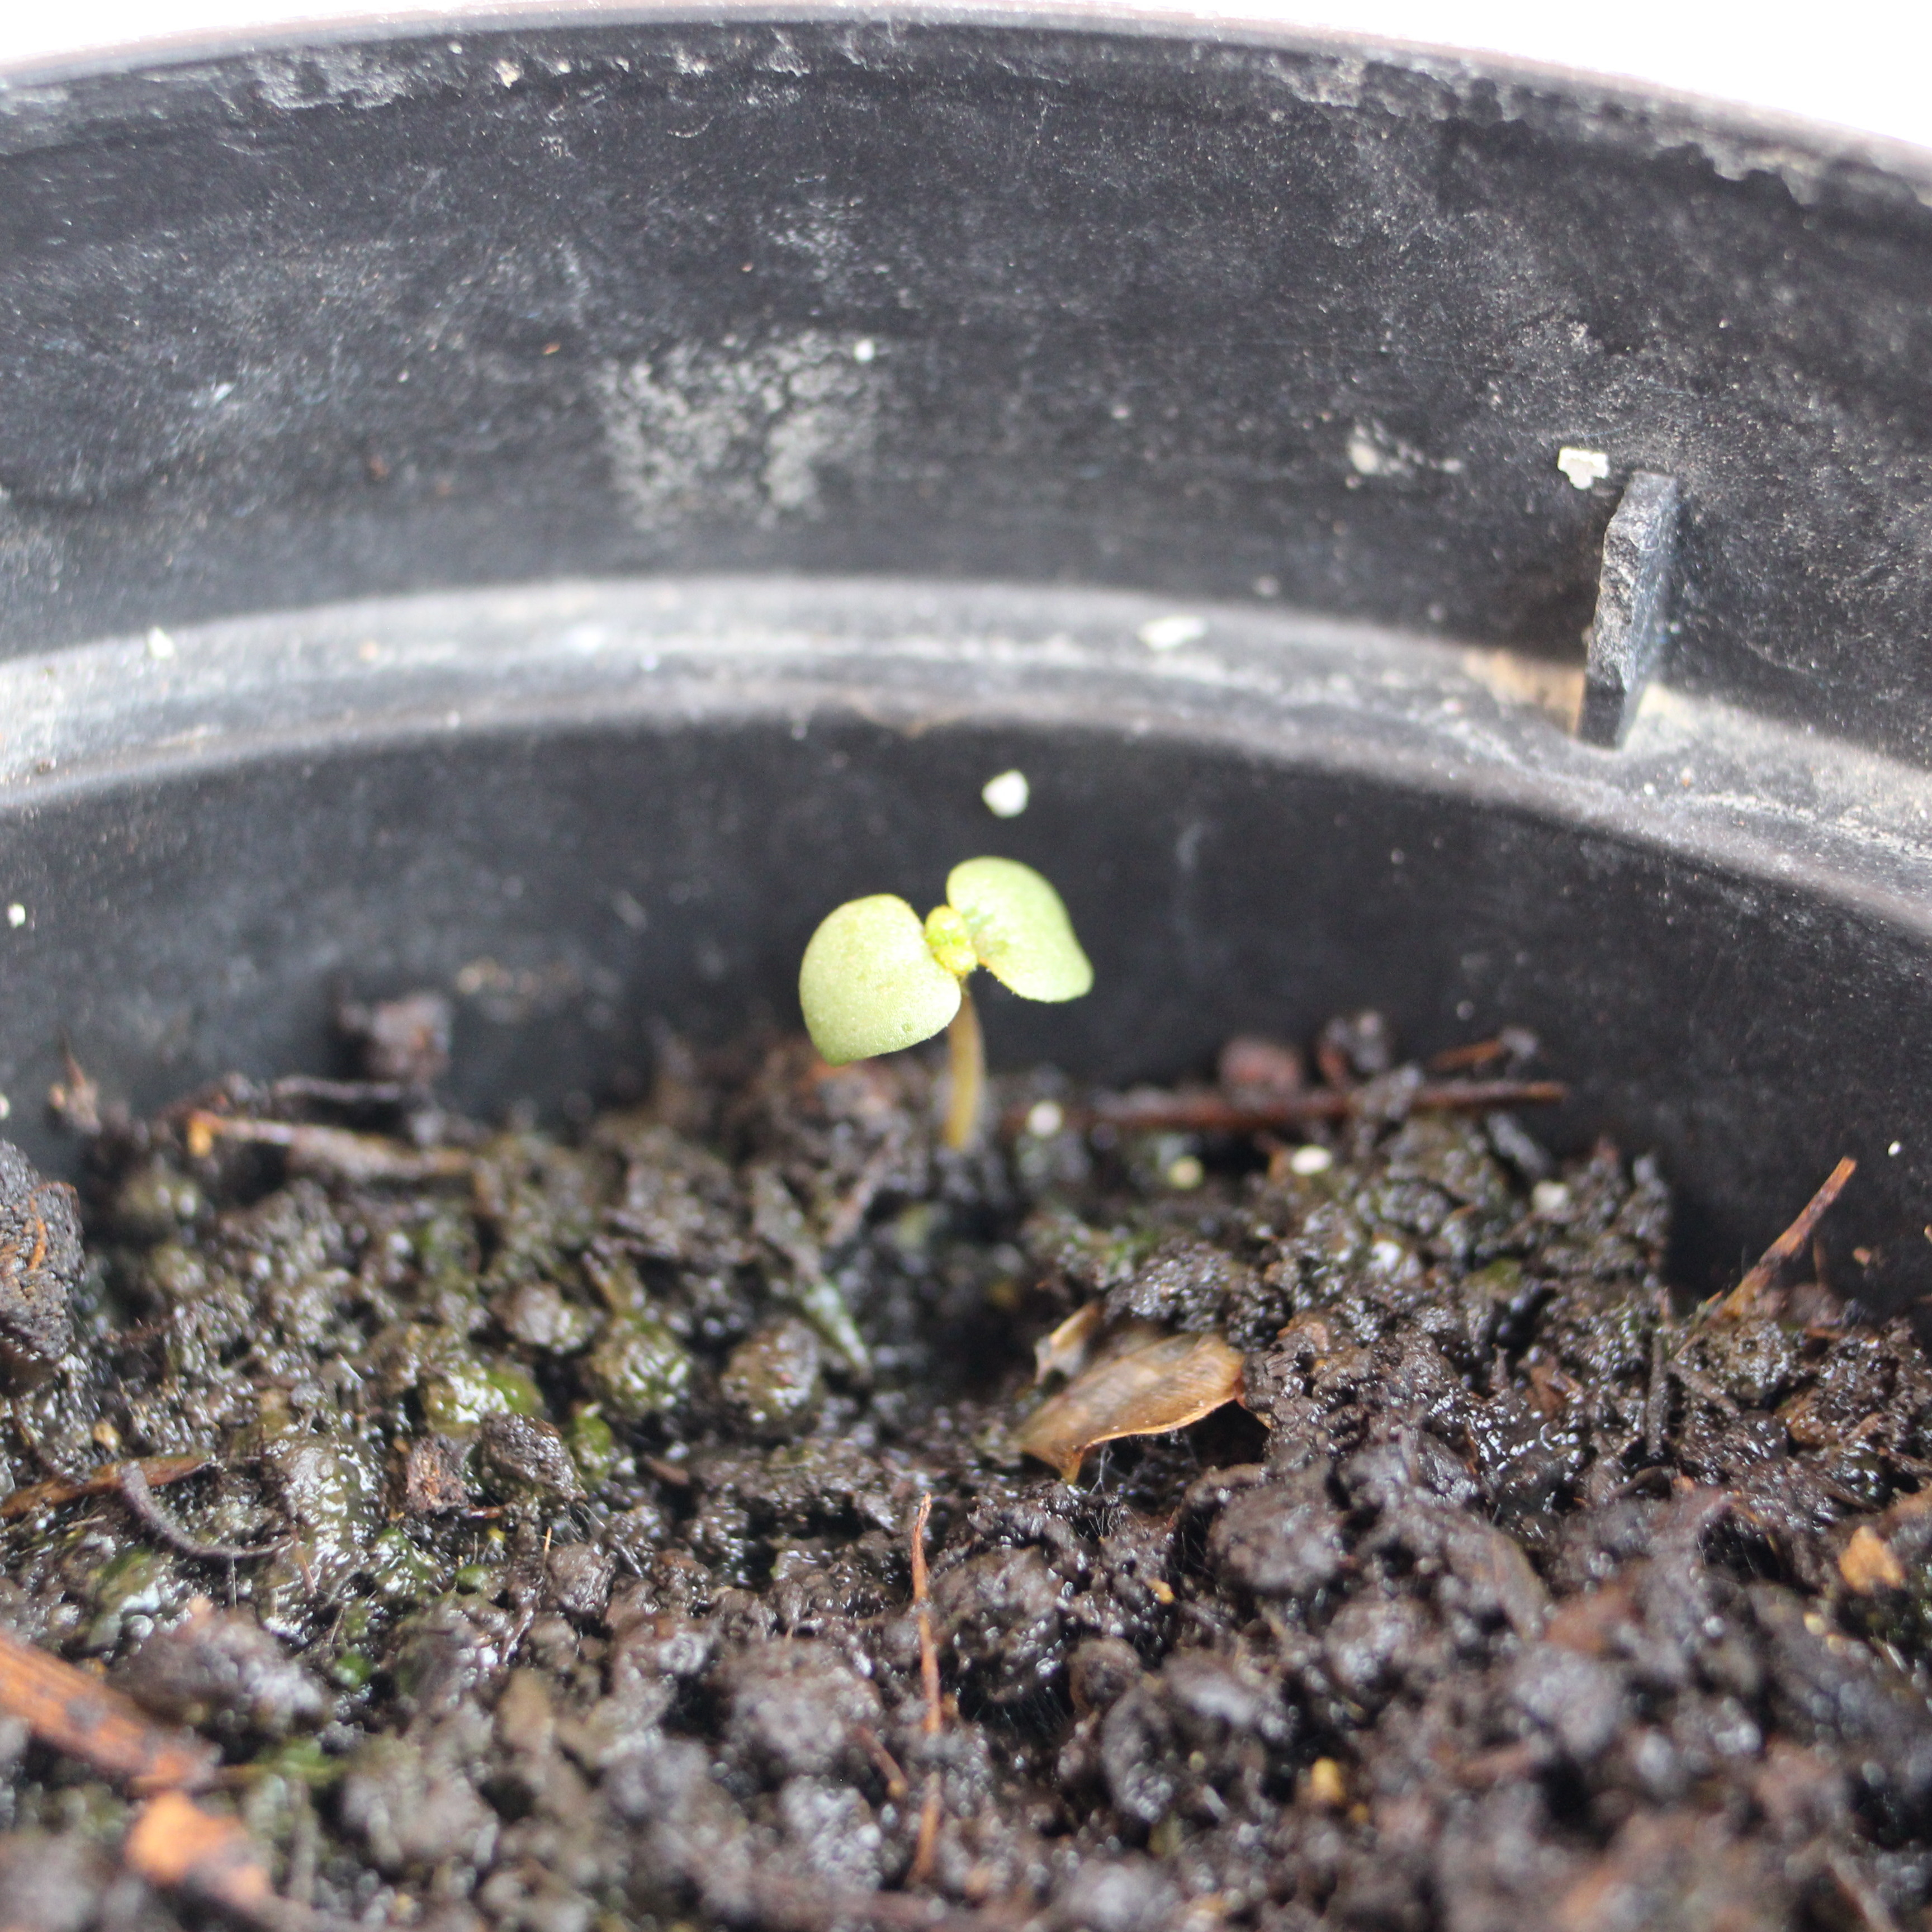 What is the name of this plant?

Veronica persica
